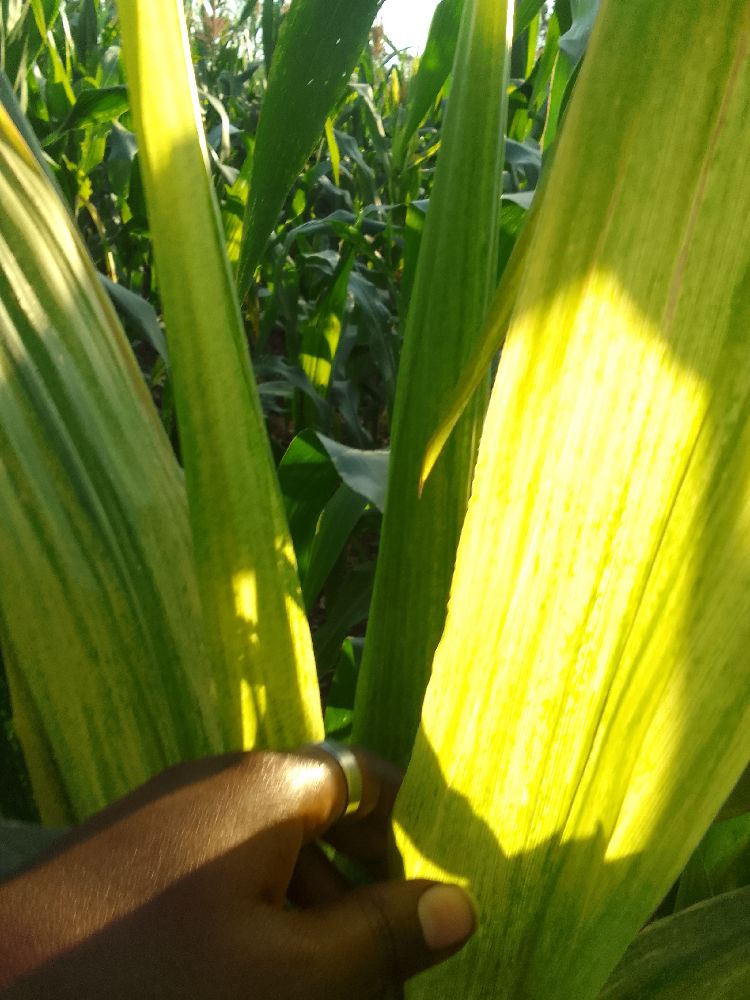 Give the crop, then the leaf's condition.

maize, maize lethal necrosis
